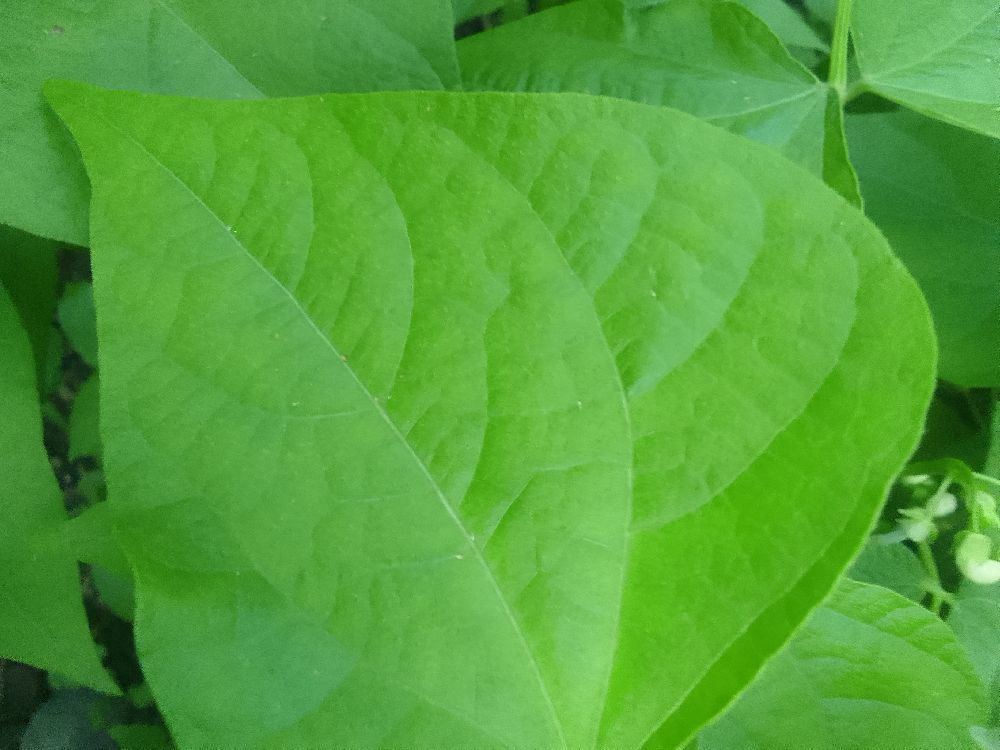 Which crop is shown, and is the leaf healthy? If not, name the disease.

common bean, healthy
